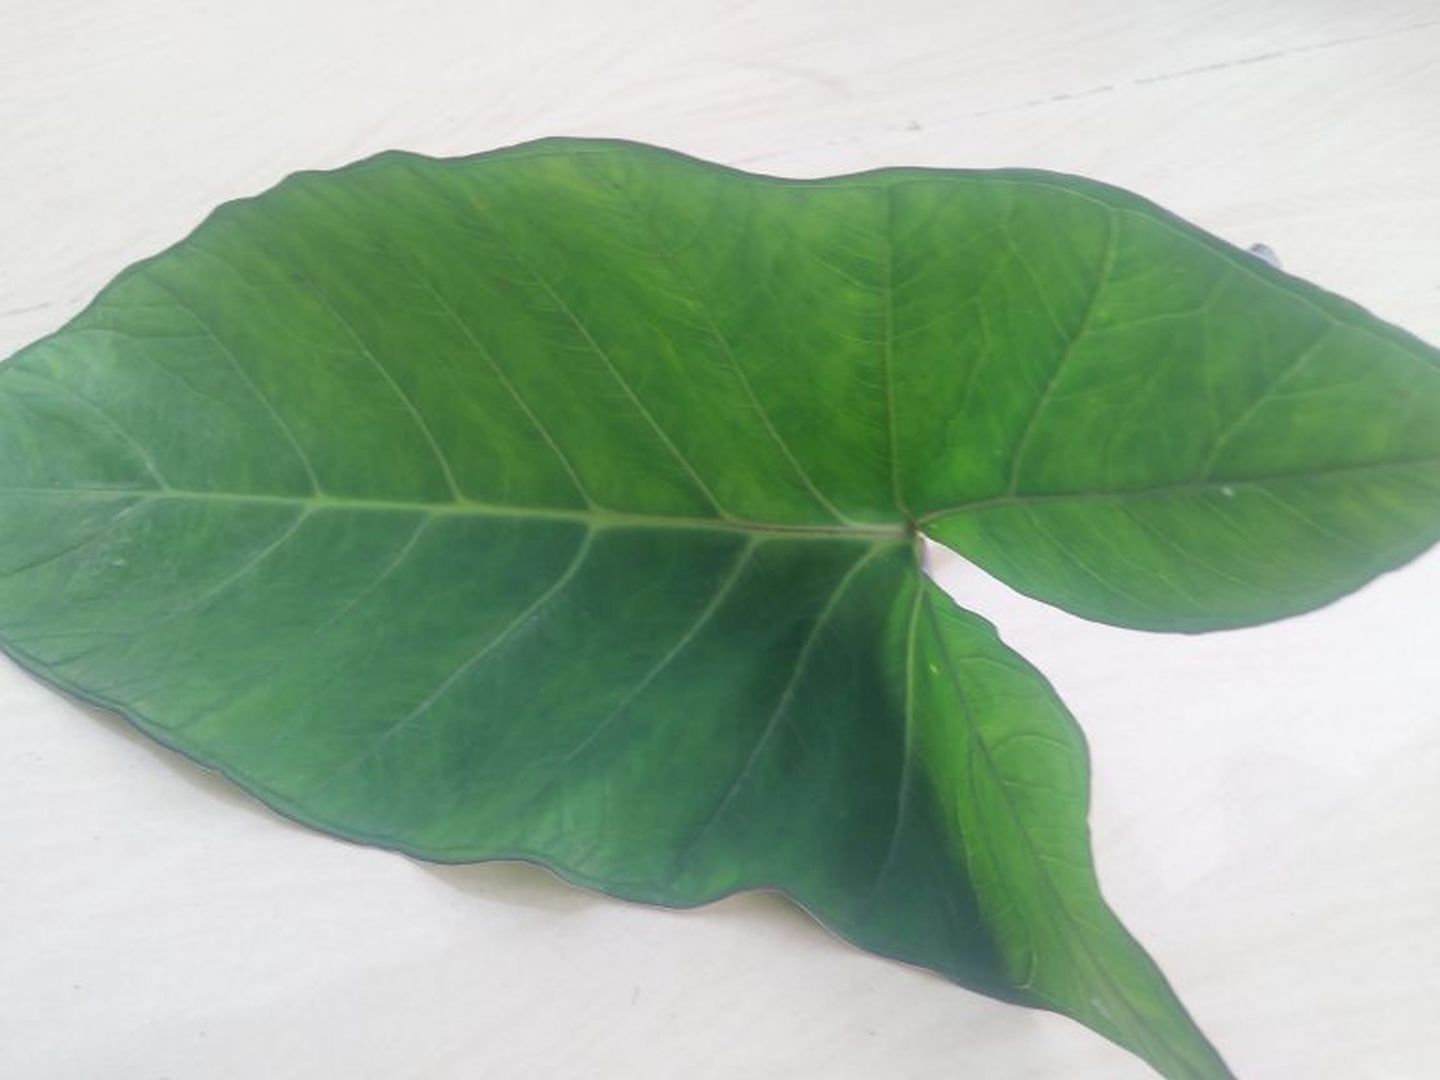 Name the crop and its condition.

taro, healthy
